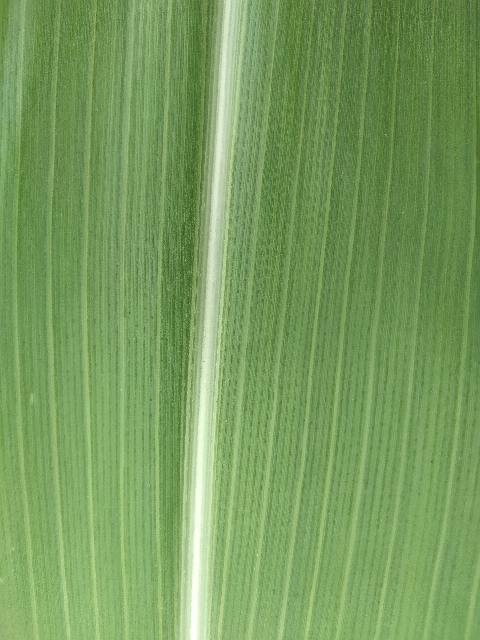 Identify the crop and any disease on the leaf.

maize, healthy
